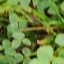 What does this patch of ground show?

unstructured weed
